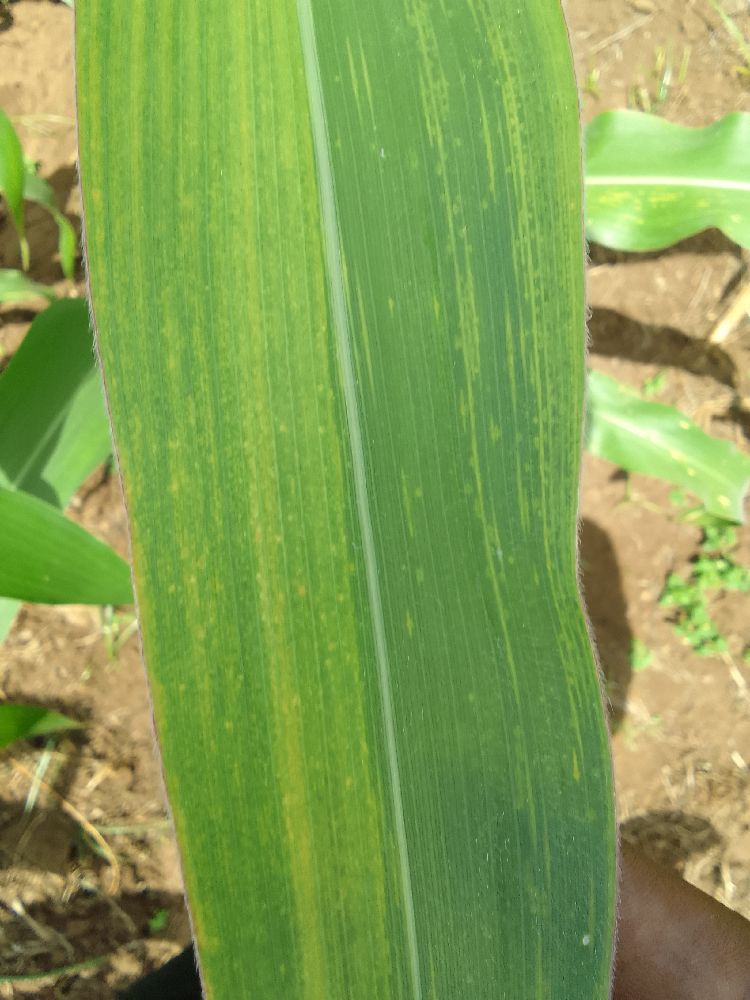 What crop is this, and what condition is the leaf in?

maize, maize lethal necrosis
